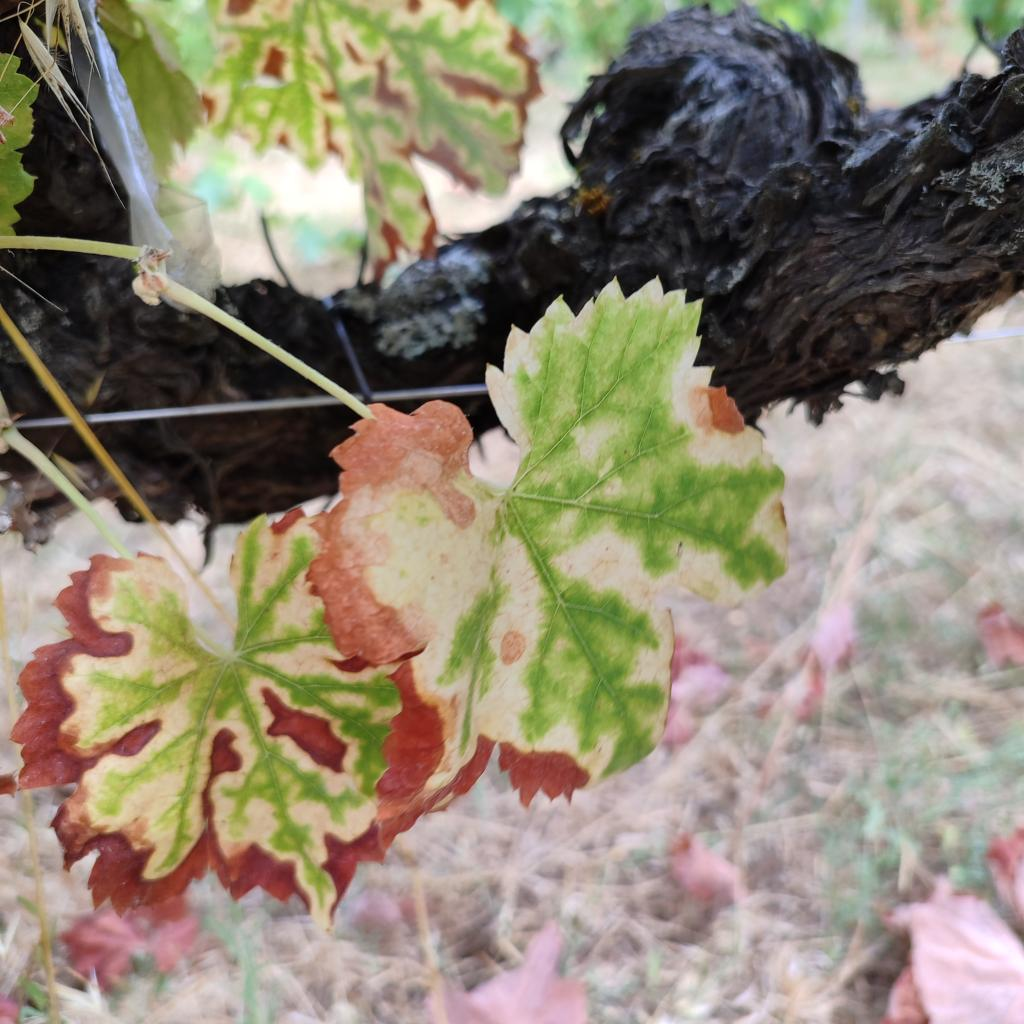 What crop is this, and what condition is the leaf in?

grapevine, esca complex
